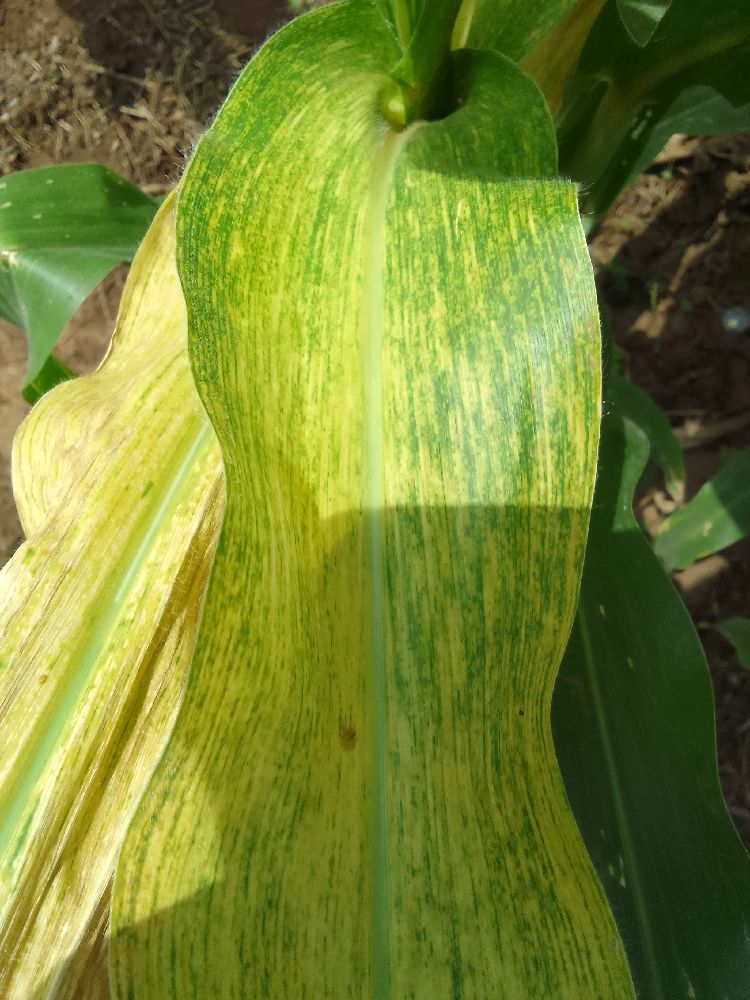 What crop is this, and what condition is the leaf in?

maize, maize lethal necrosis
